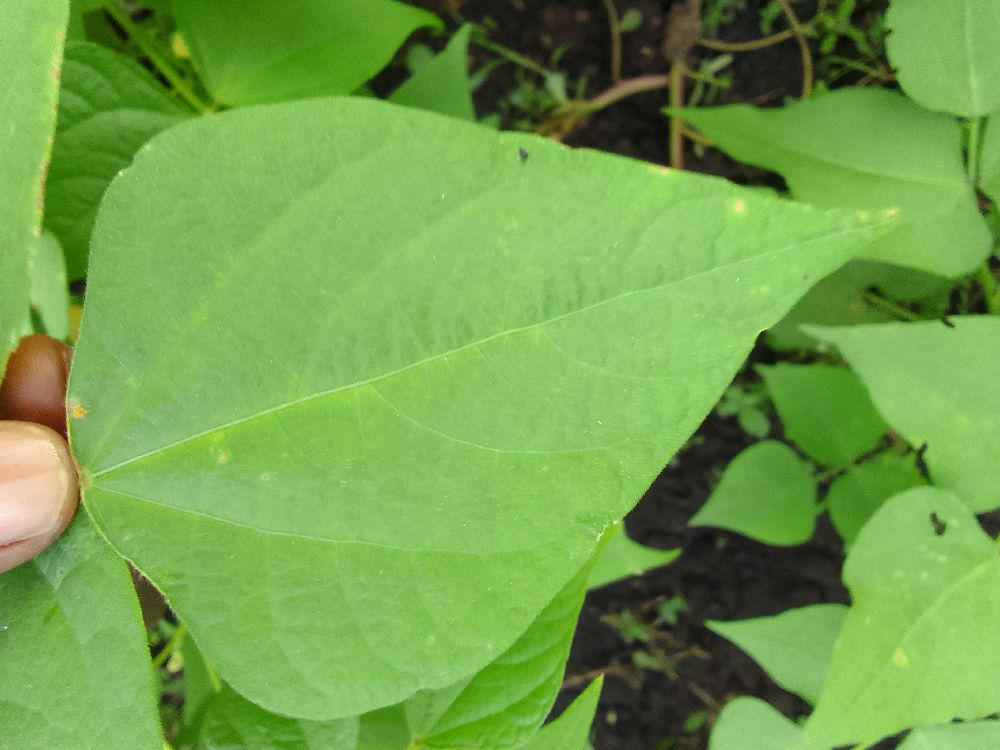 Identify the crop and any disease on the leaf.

common bean, healthy
